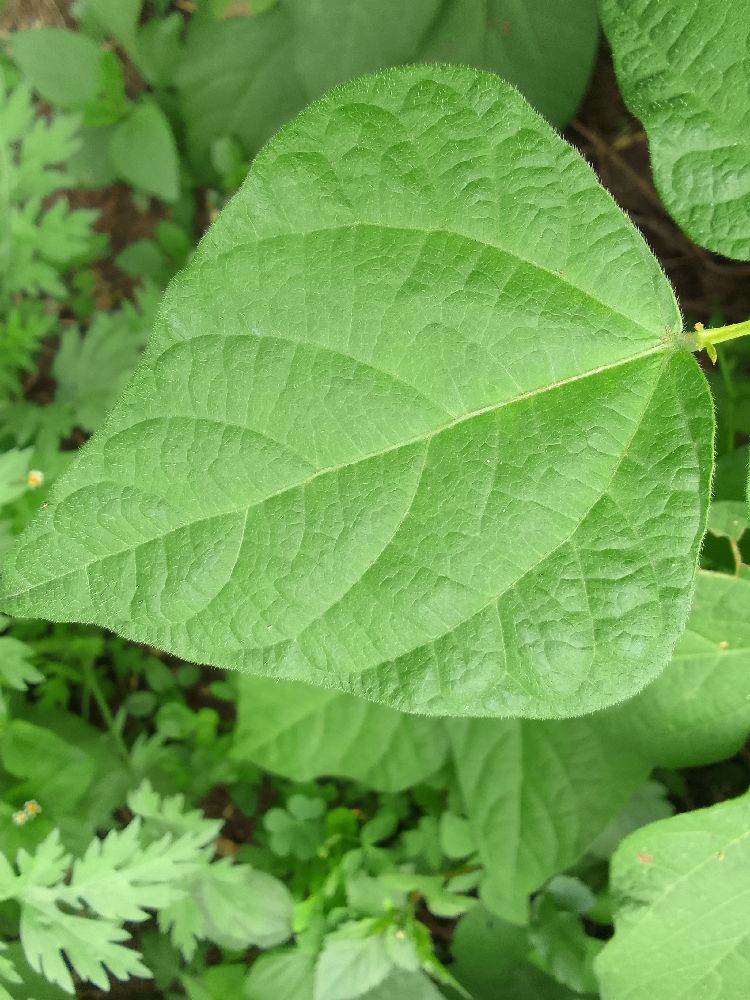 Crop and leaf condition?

common bean, healthy
